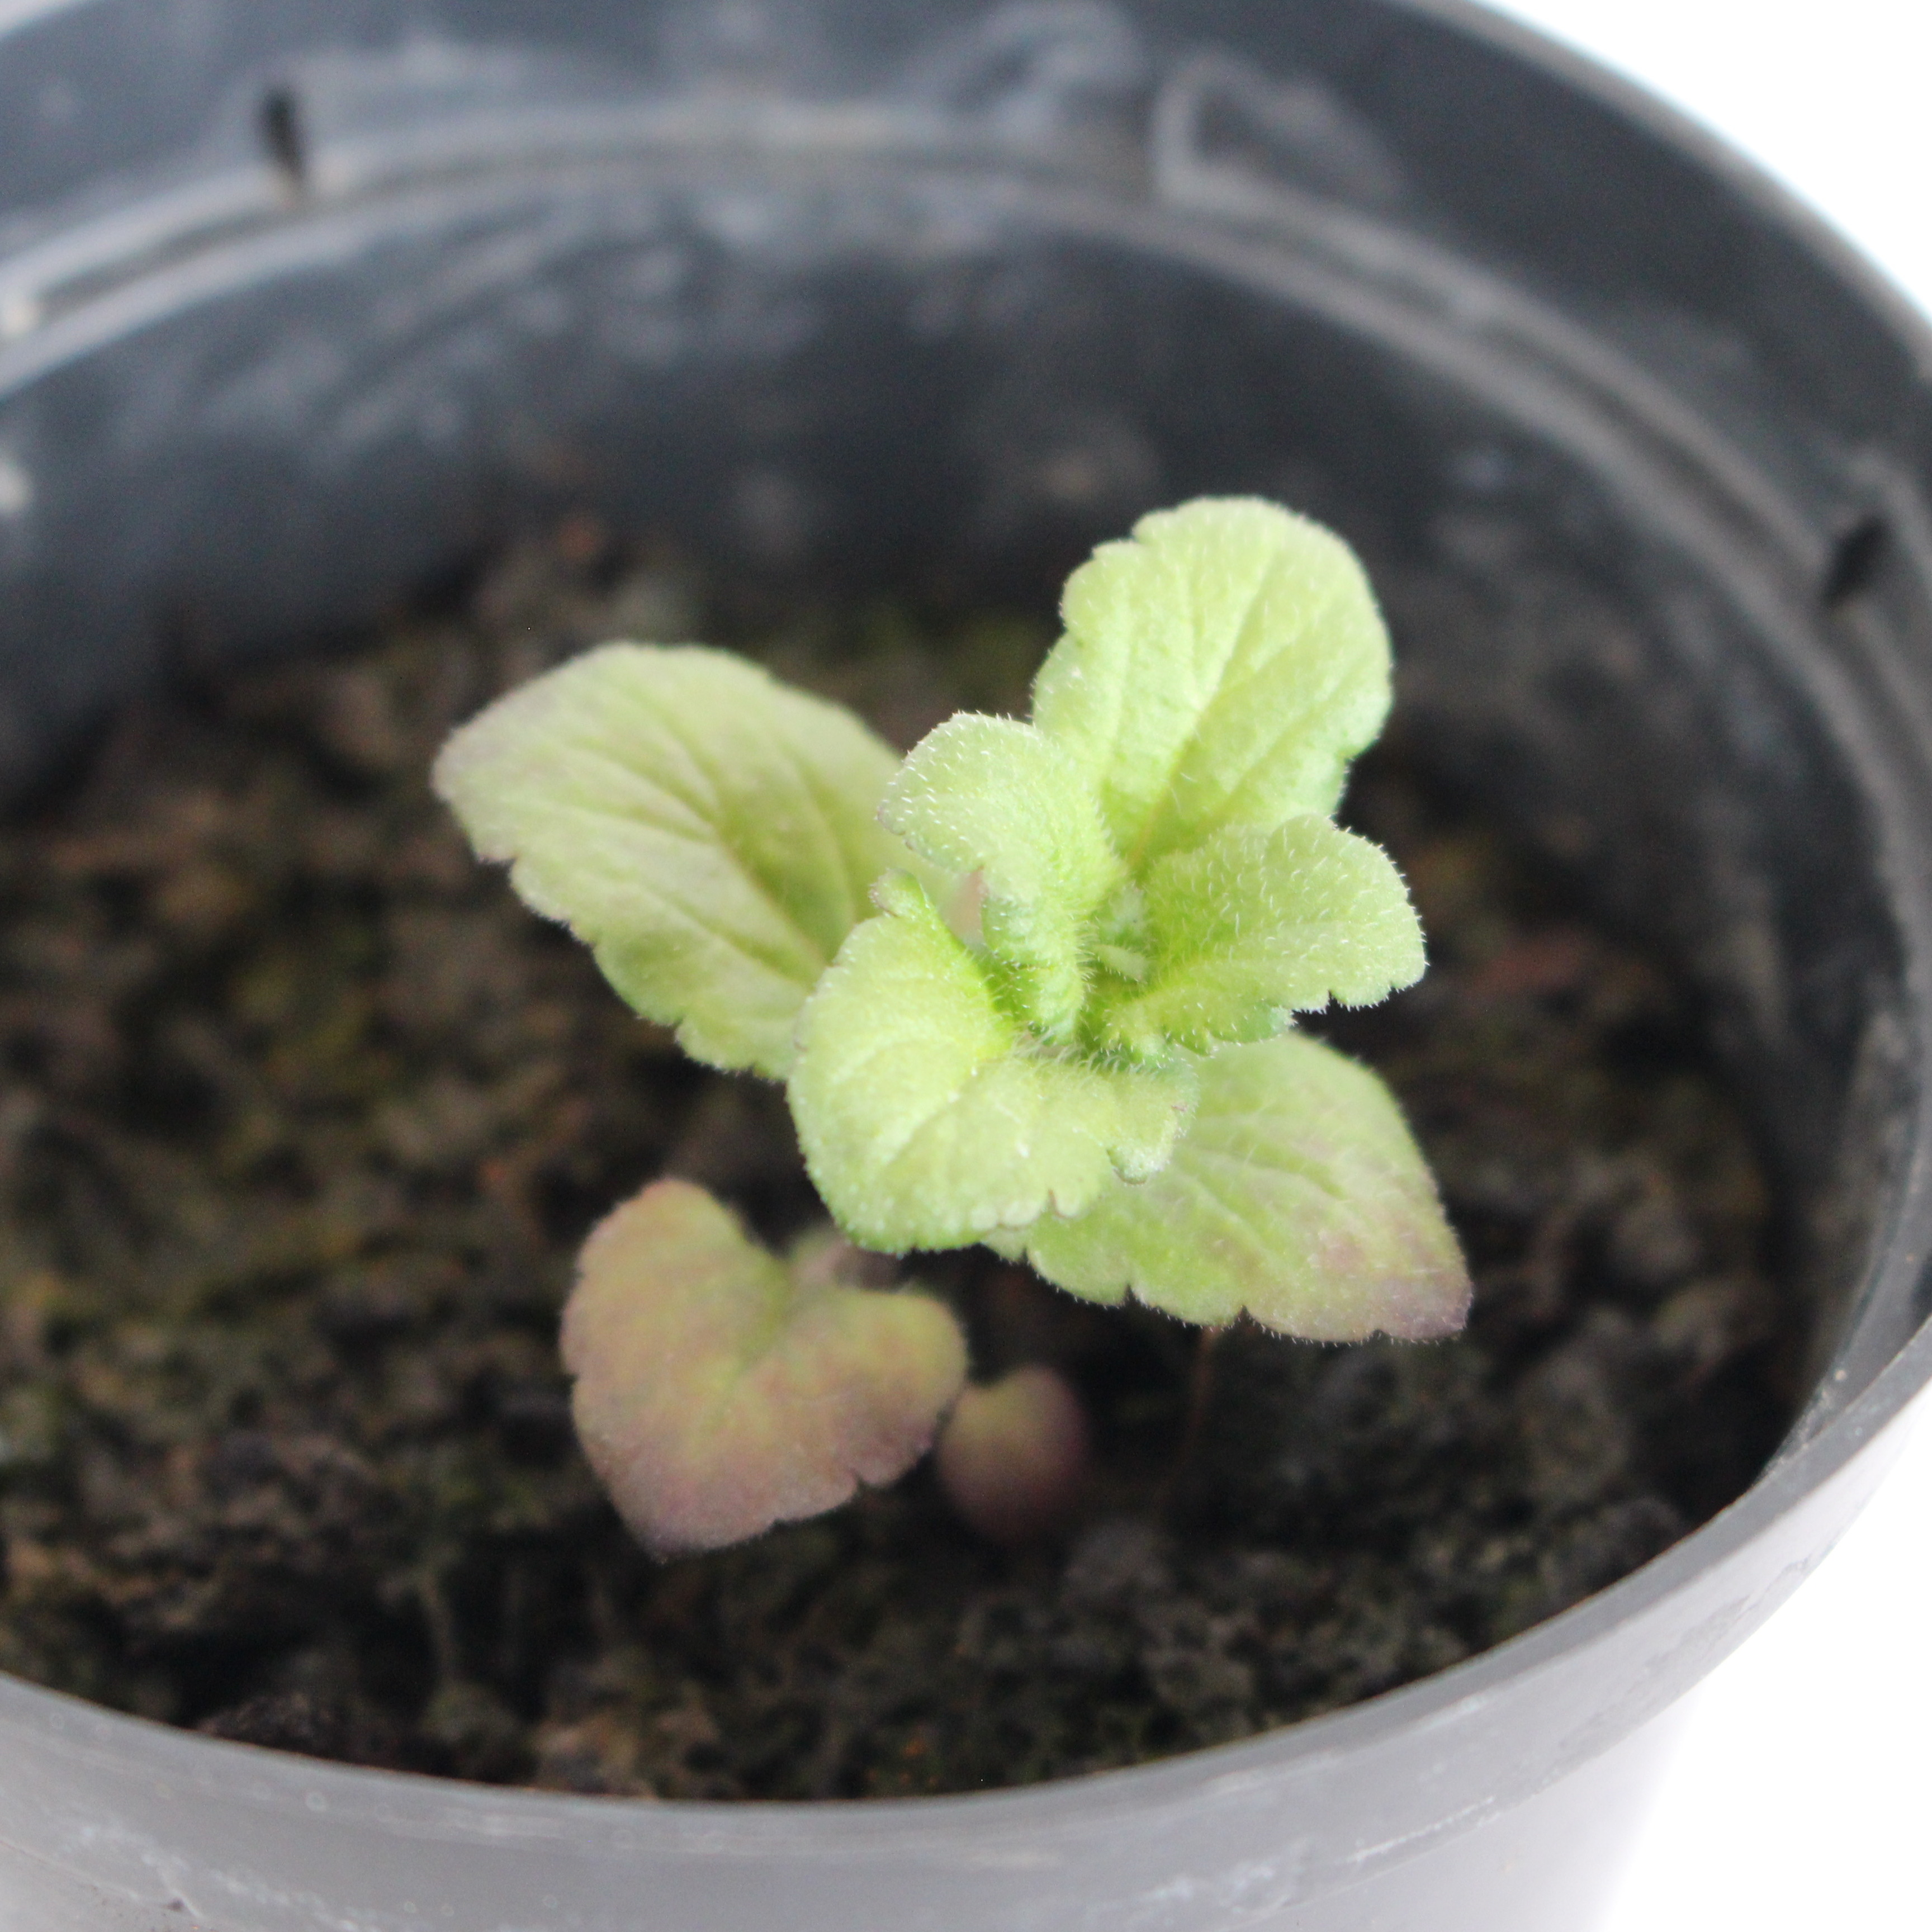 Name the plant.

Veronica persica
